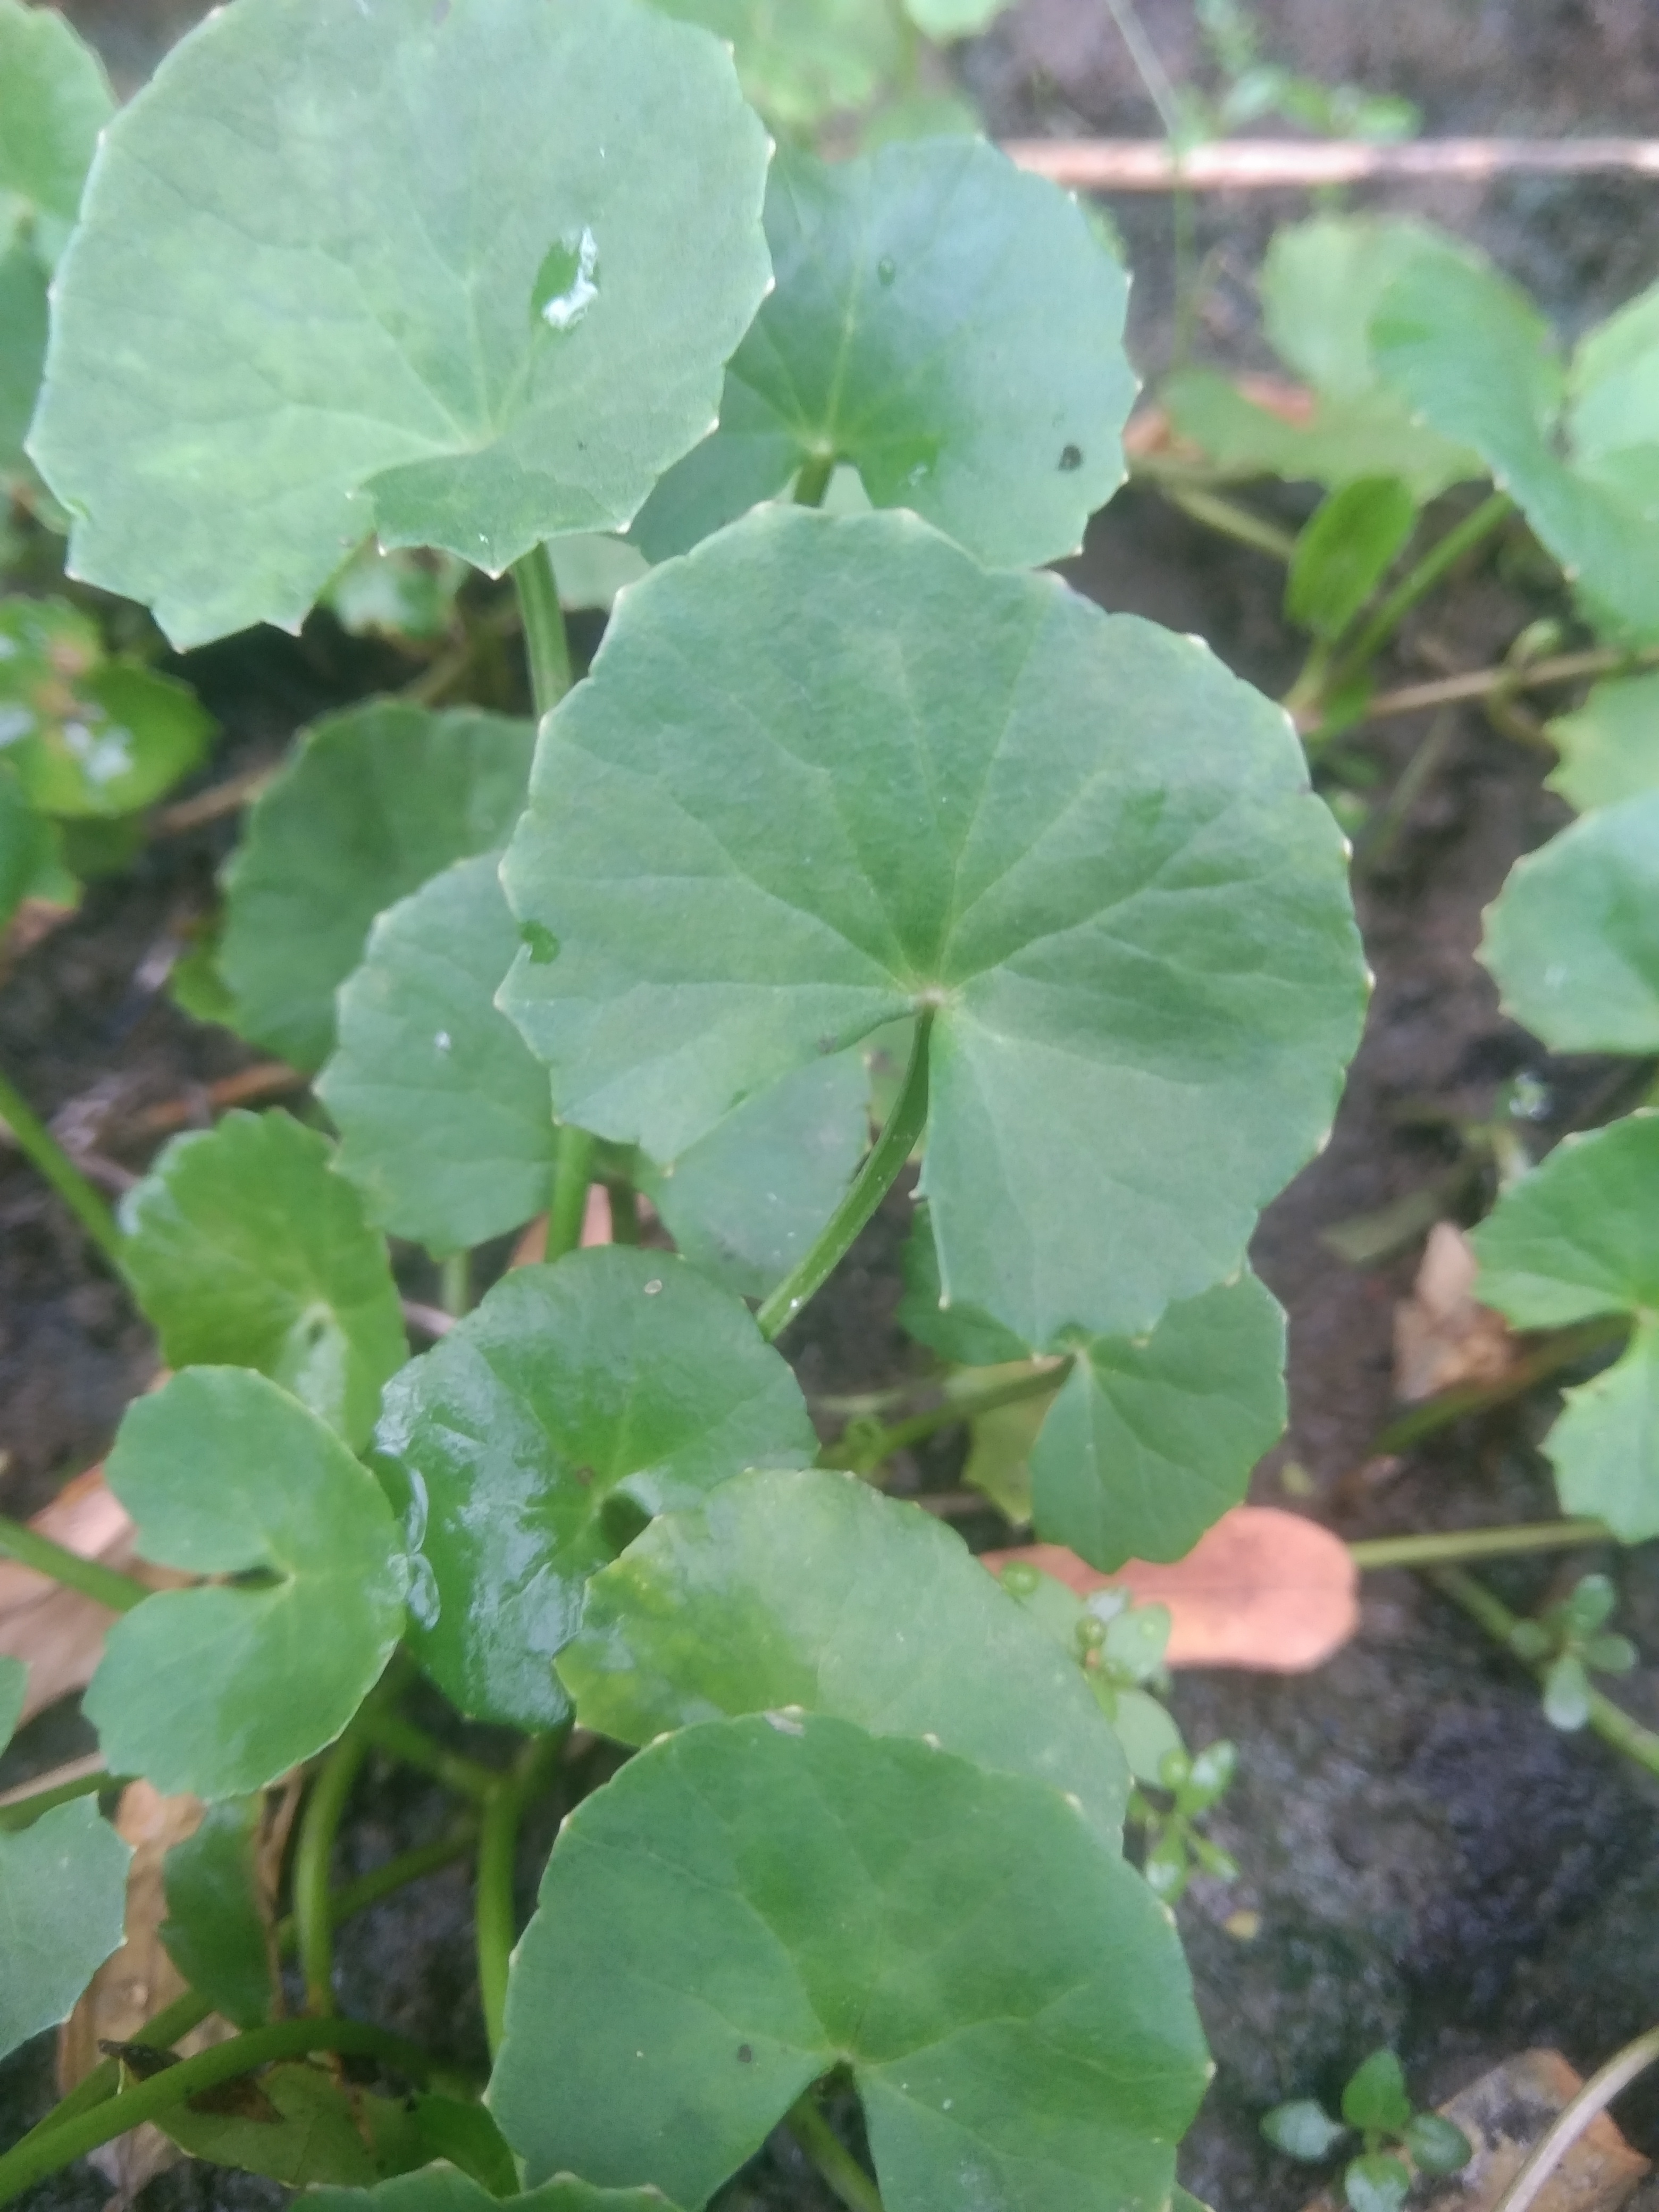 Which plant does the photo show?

thankuni
